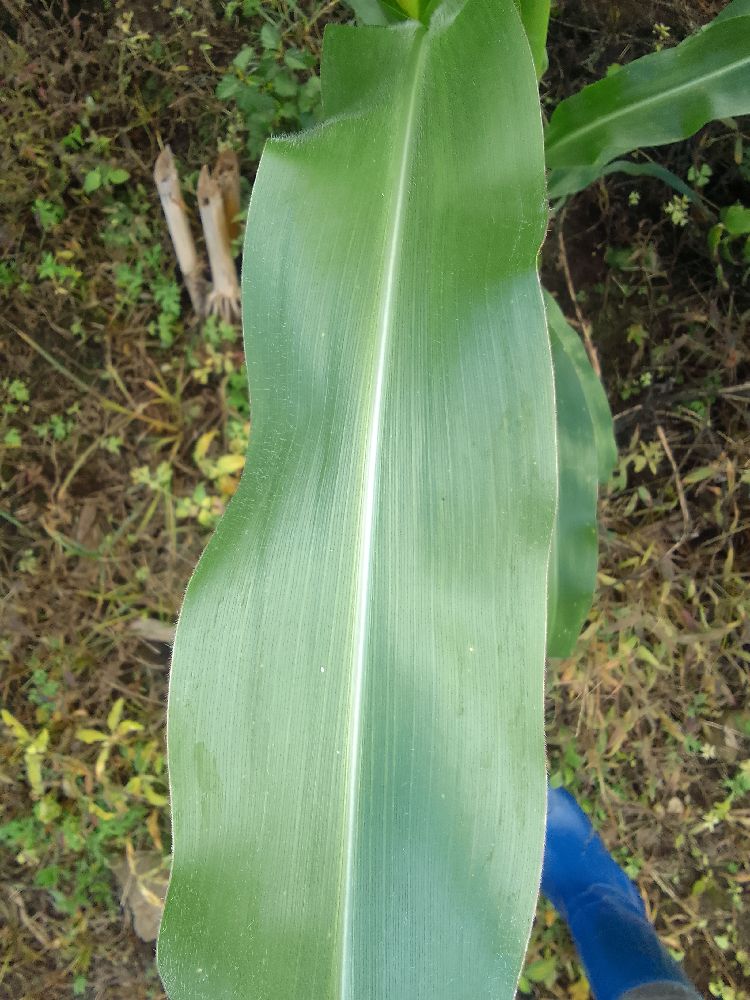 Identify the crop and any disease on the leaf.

maize, healthy
